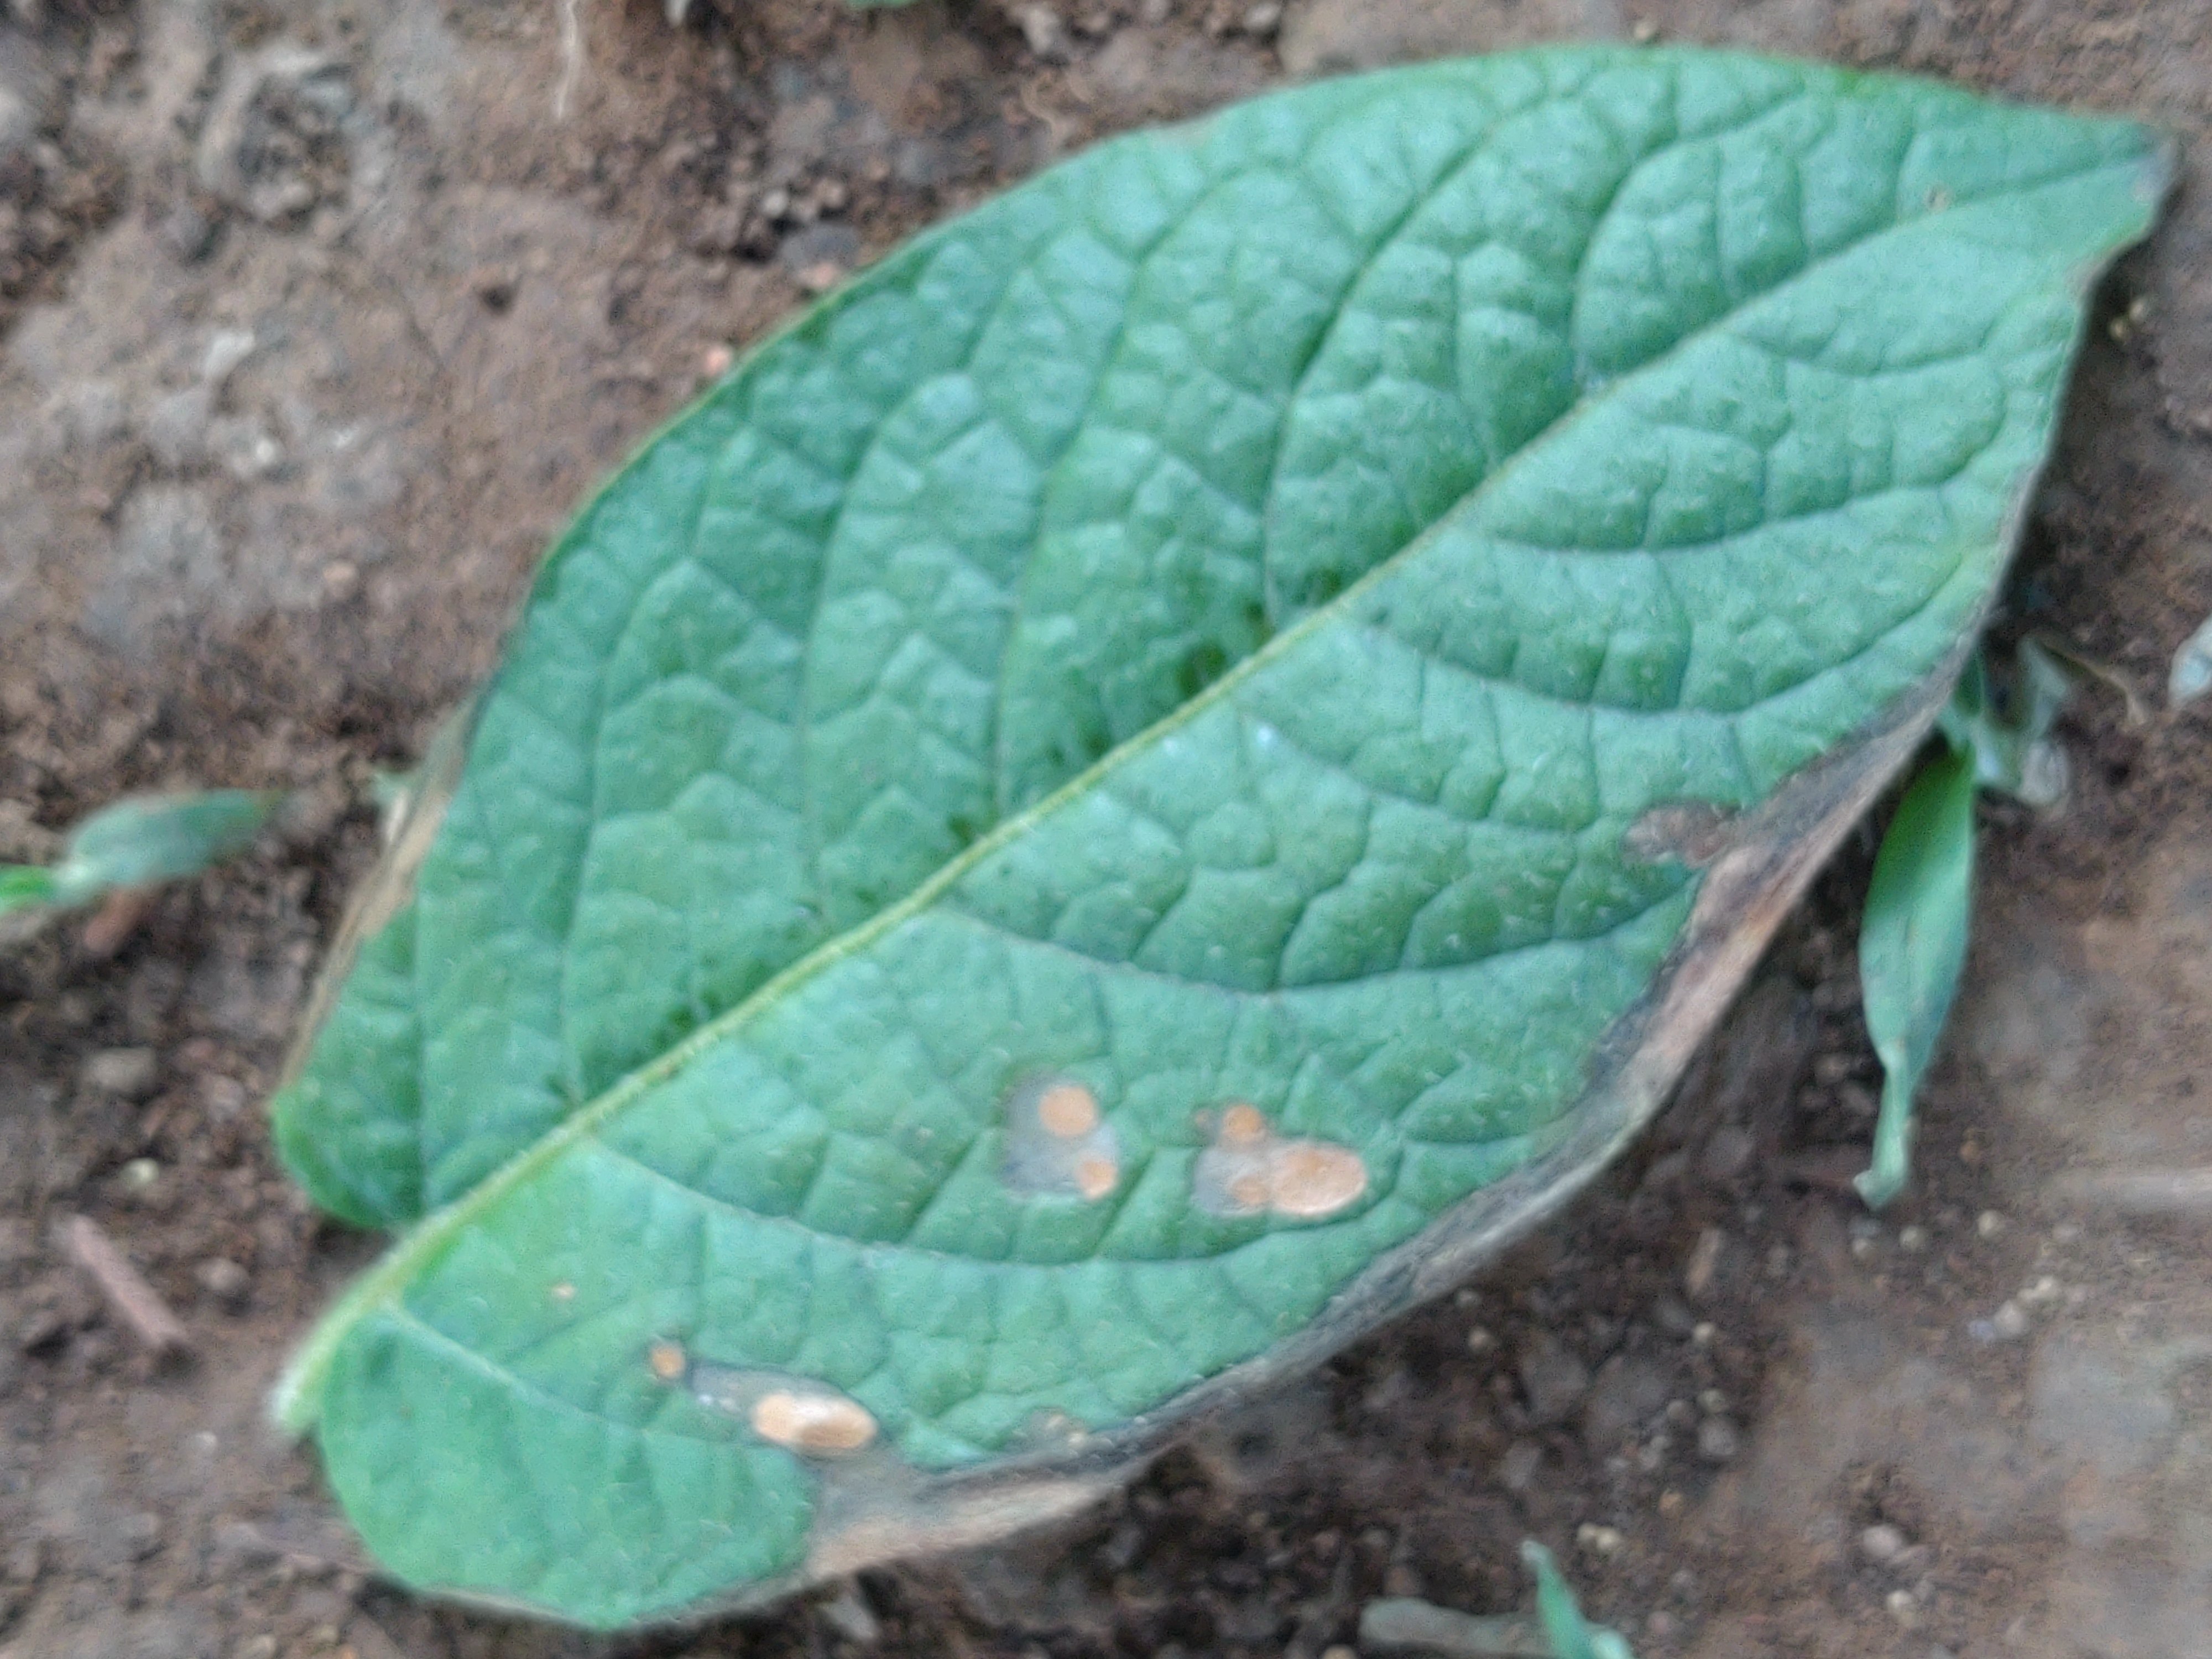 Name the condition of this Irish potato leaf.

early blight
